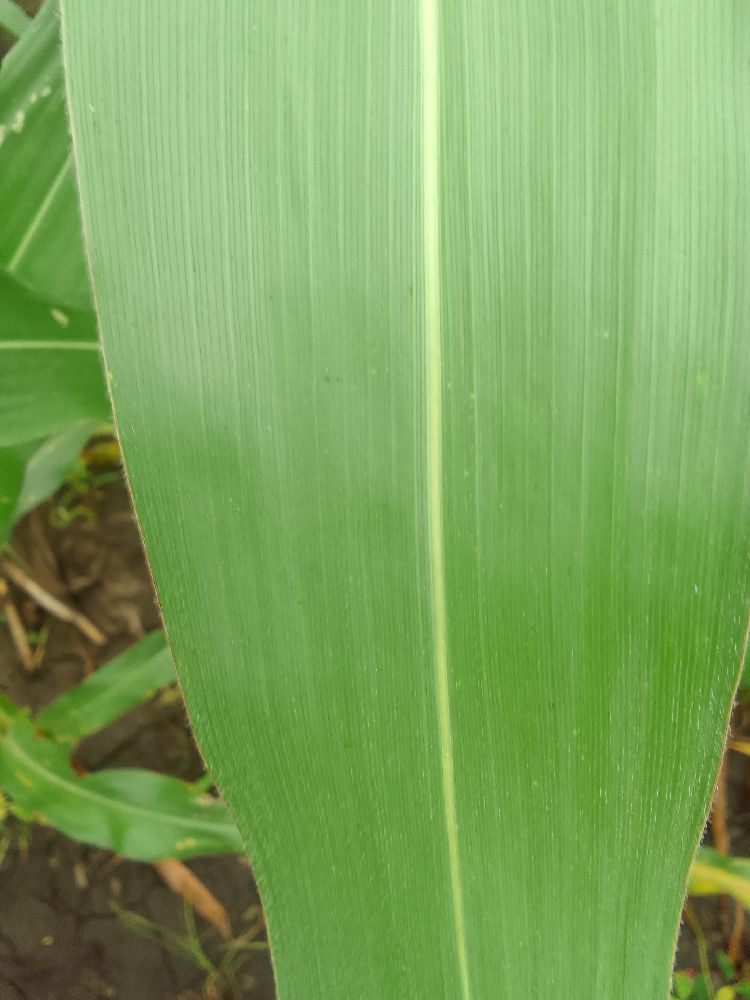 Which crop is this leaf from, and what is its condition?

maize, healthy
